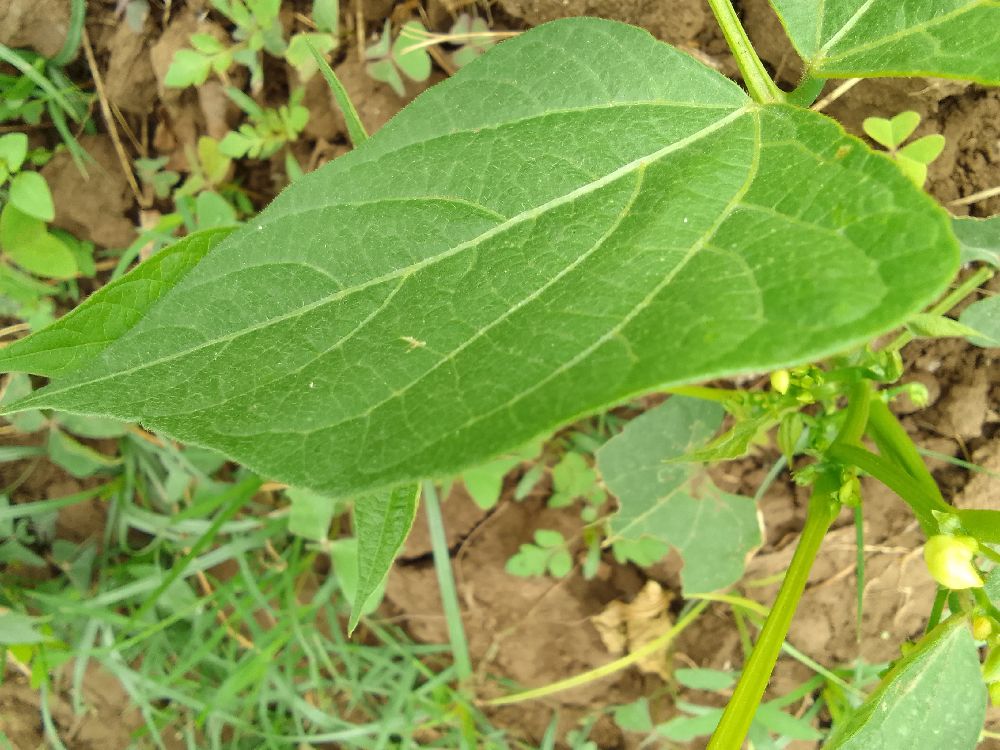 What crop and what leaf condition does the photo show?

common bean, healthy
